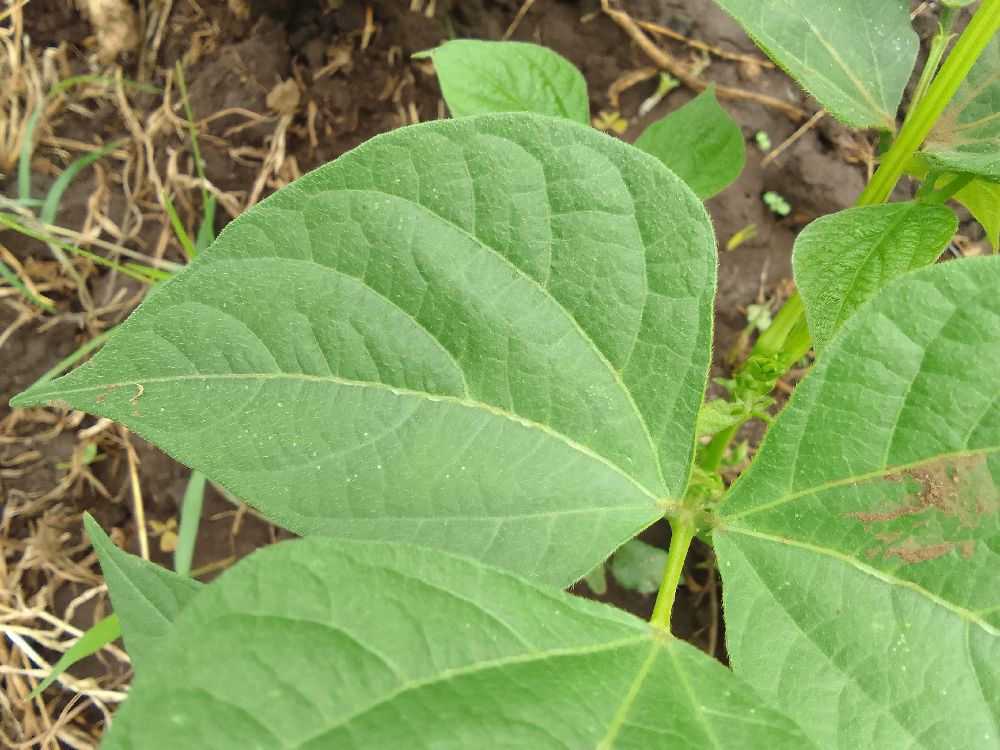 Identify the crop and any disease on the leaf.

common bean, healthy
